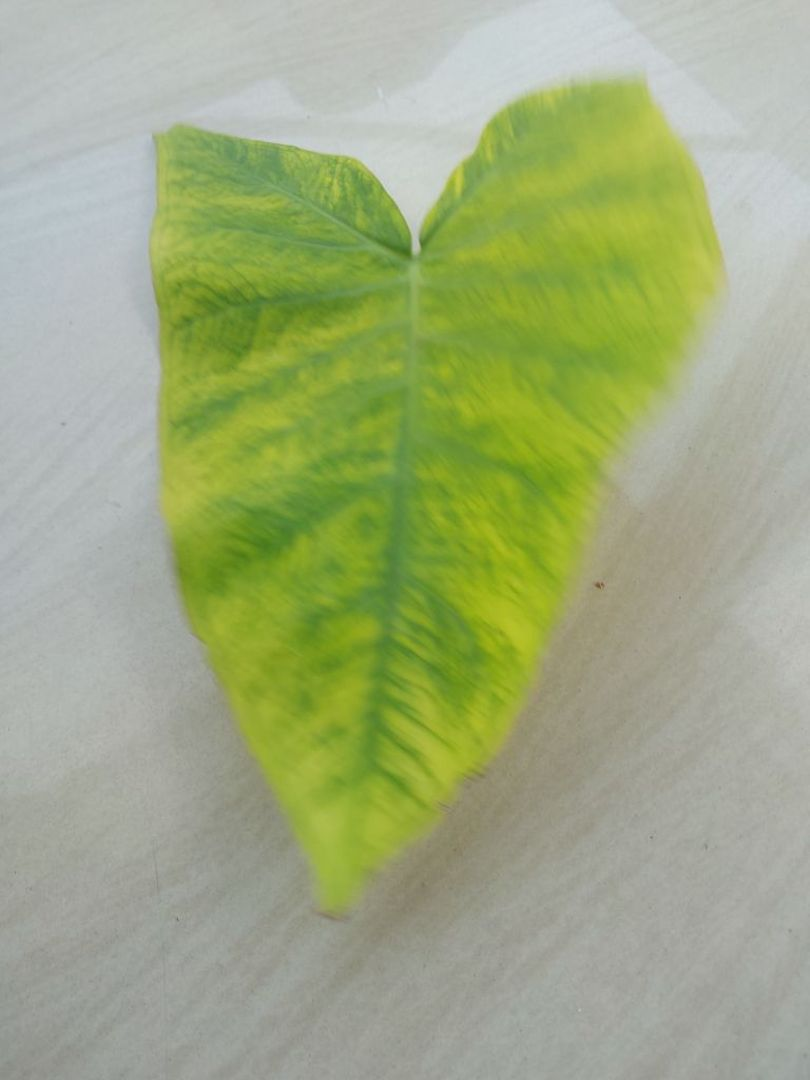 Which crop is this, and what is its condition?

taro, mosaic
